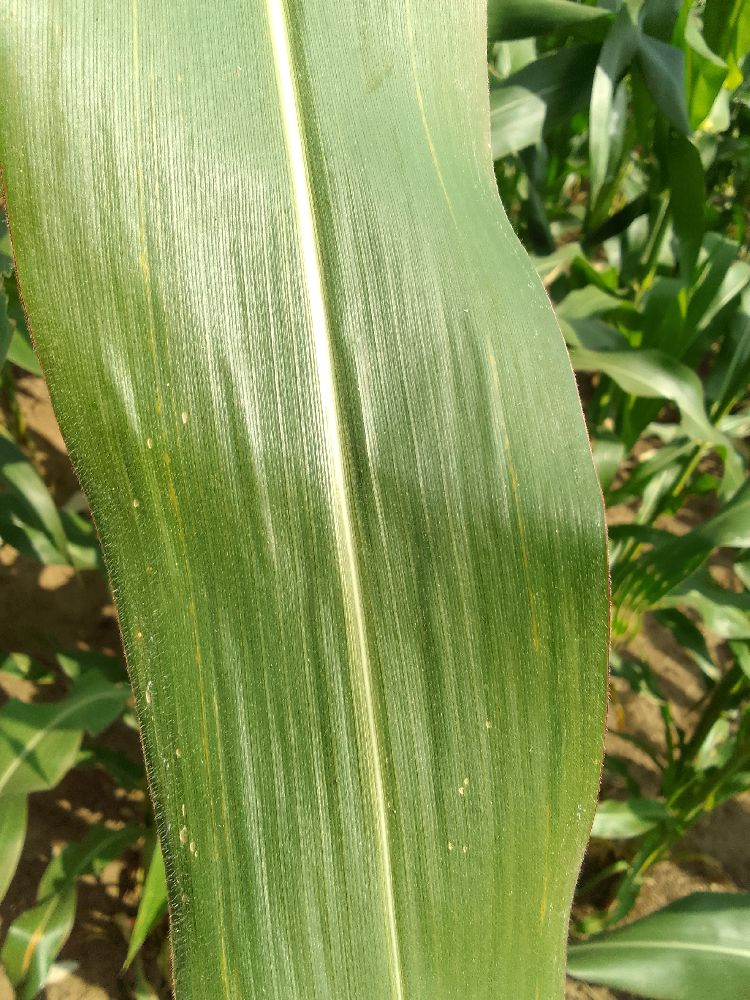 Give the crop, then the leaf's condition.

maize, healthy
